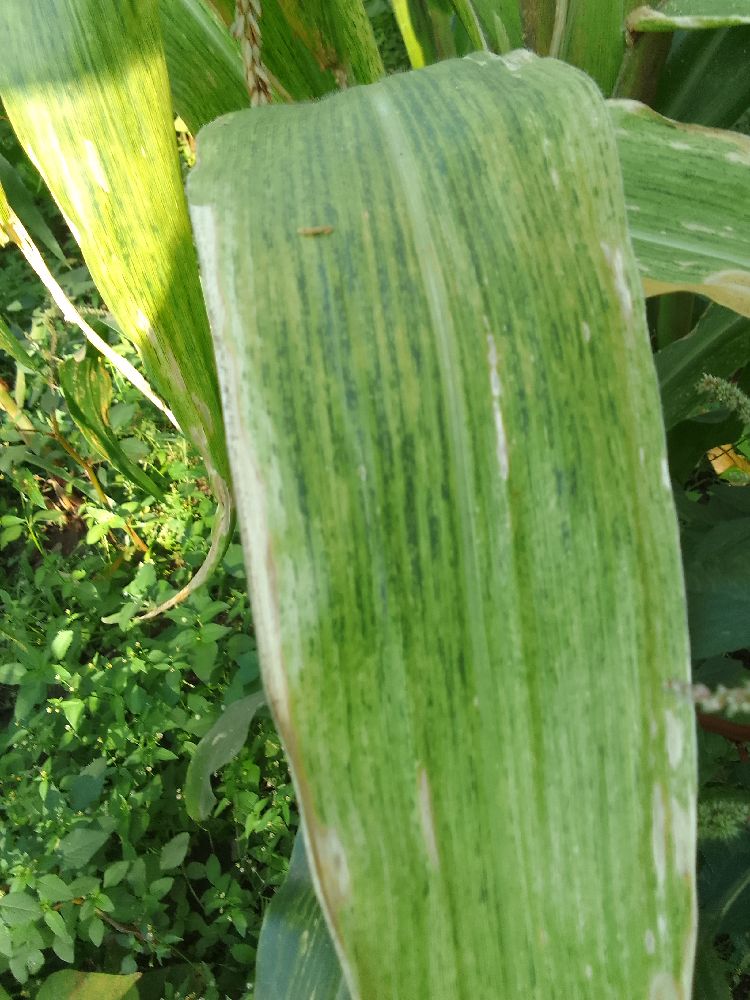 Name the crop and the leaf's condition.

maize, maize lethal necrosis
